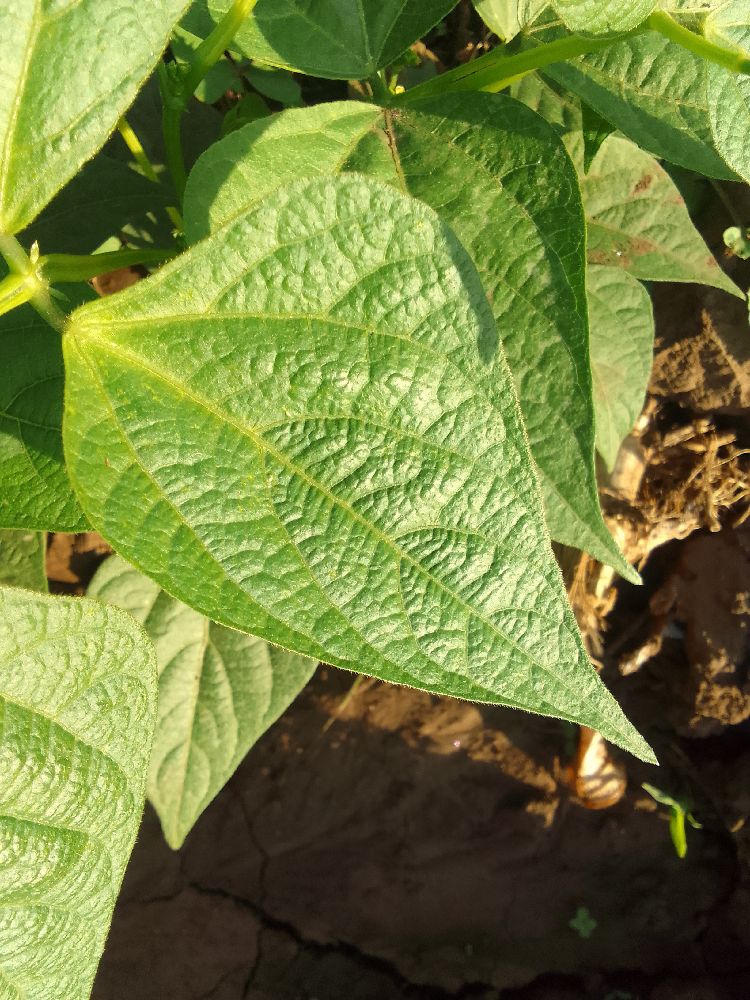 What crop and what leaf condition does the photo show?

common bean, healthy
